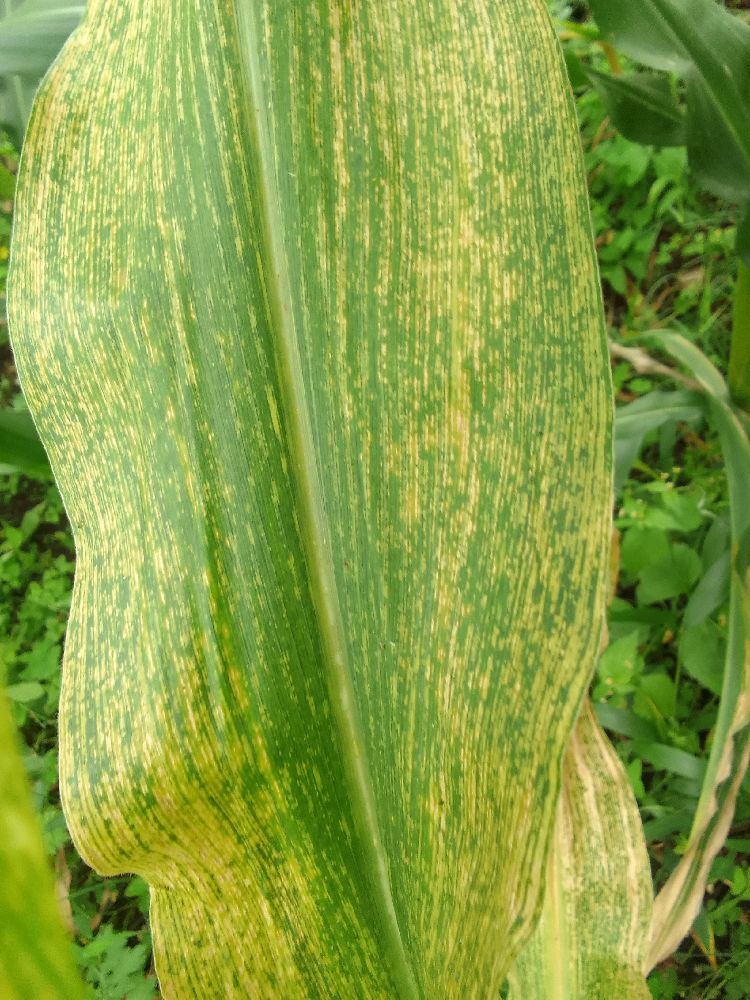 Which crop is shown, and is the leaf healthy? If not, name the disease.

maize, maize lethal necrosis
